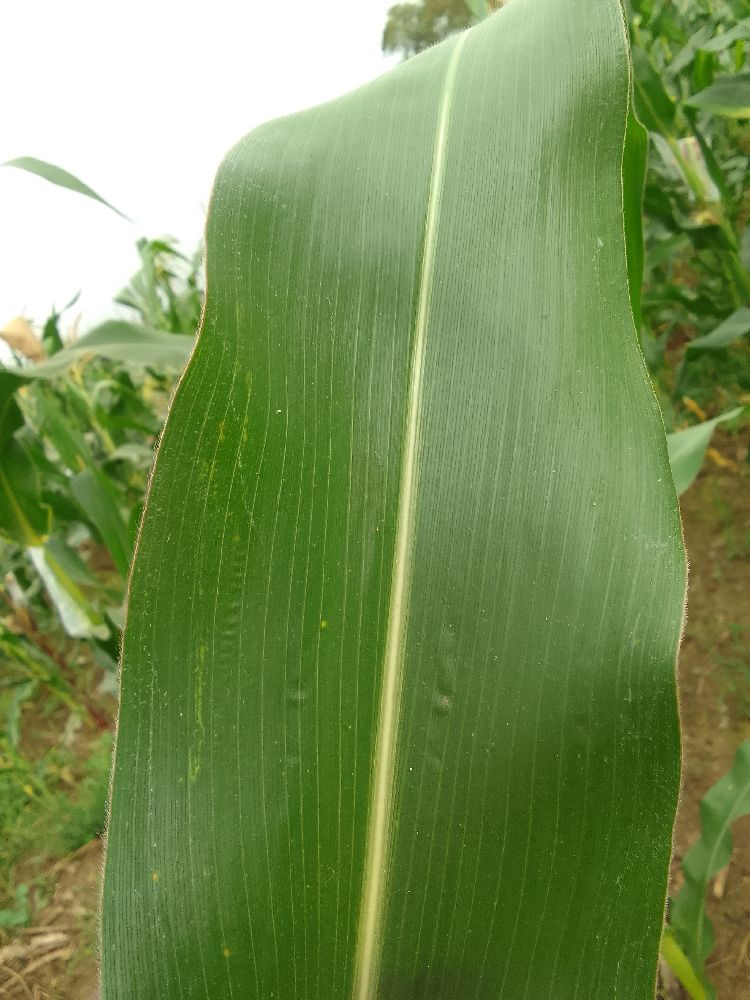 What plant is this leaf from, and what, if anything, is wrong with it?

maize, healthy
